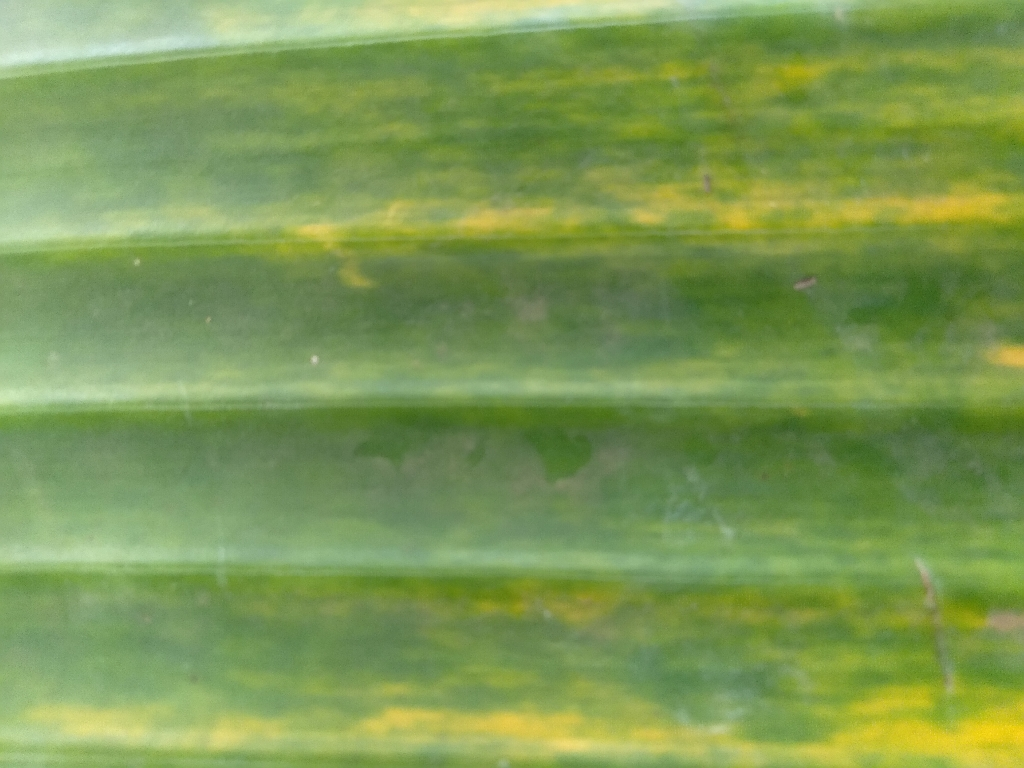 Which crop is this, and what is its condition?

banana, fusarium wilt race 1
